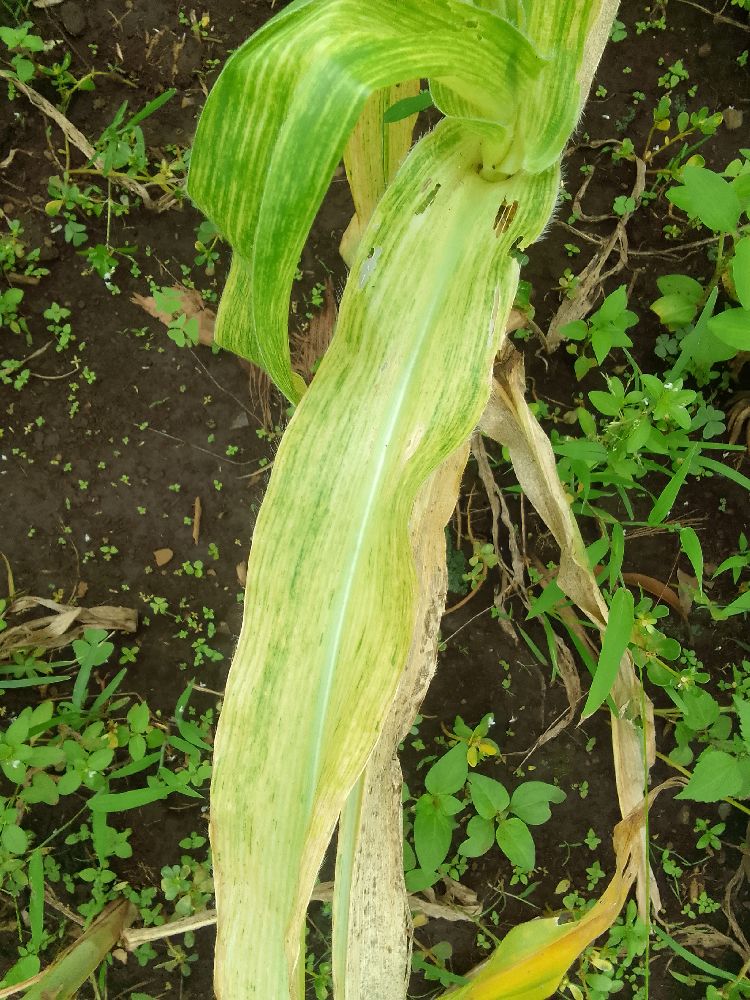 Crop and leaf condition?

maize, maize lethal necrosis
